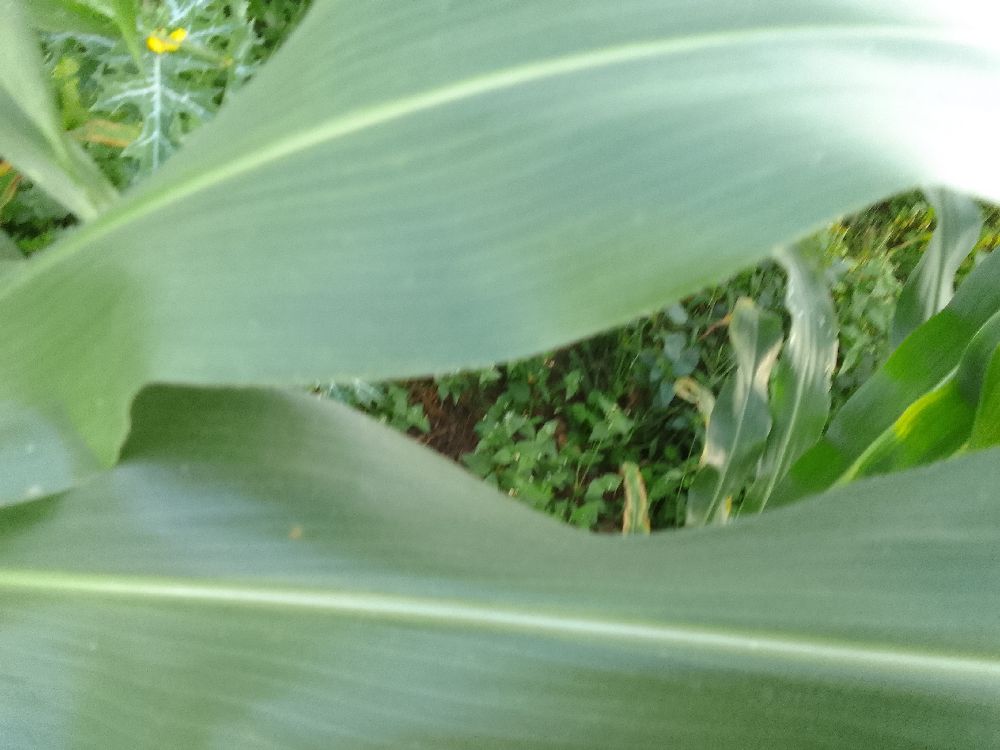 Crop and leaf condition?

maize, healthy
